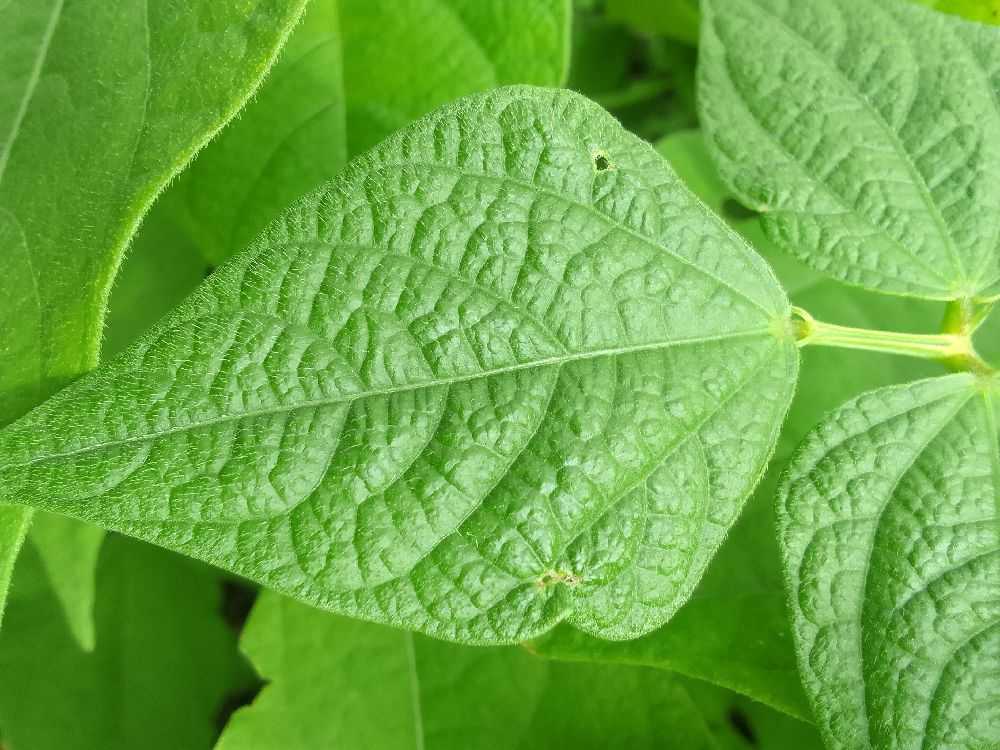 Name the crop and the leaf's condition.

common bean, healthy
